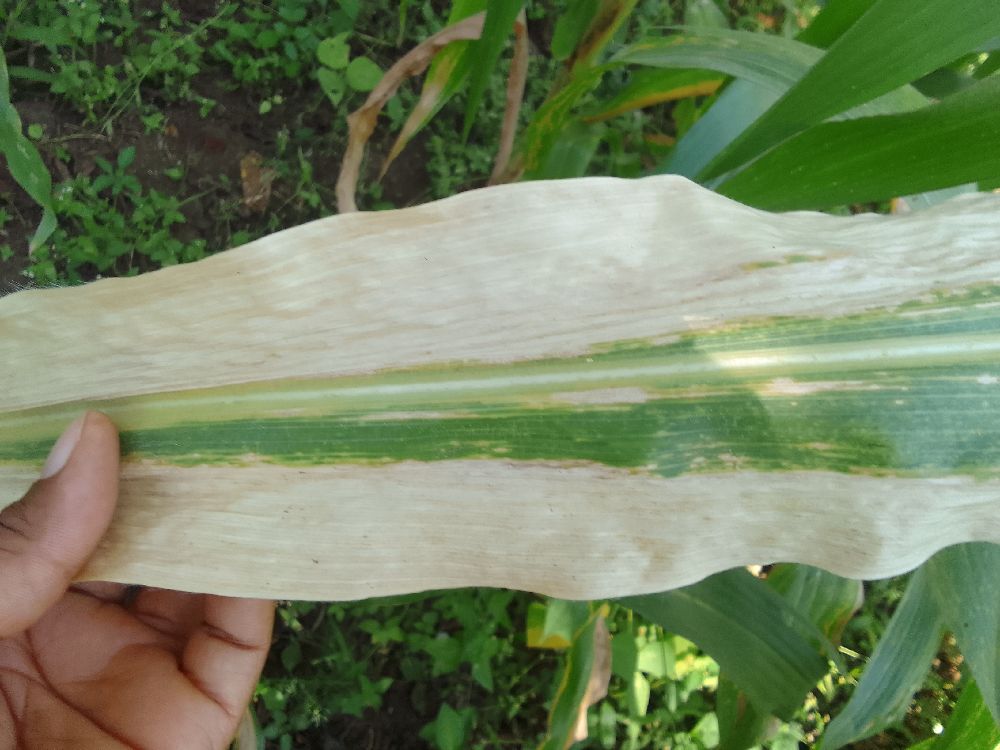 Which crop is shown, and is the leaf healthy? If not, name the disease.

maize, maize lethal necrosis
